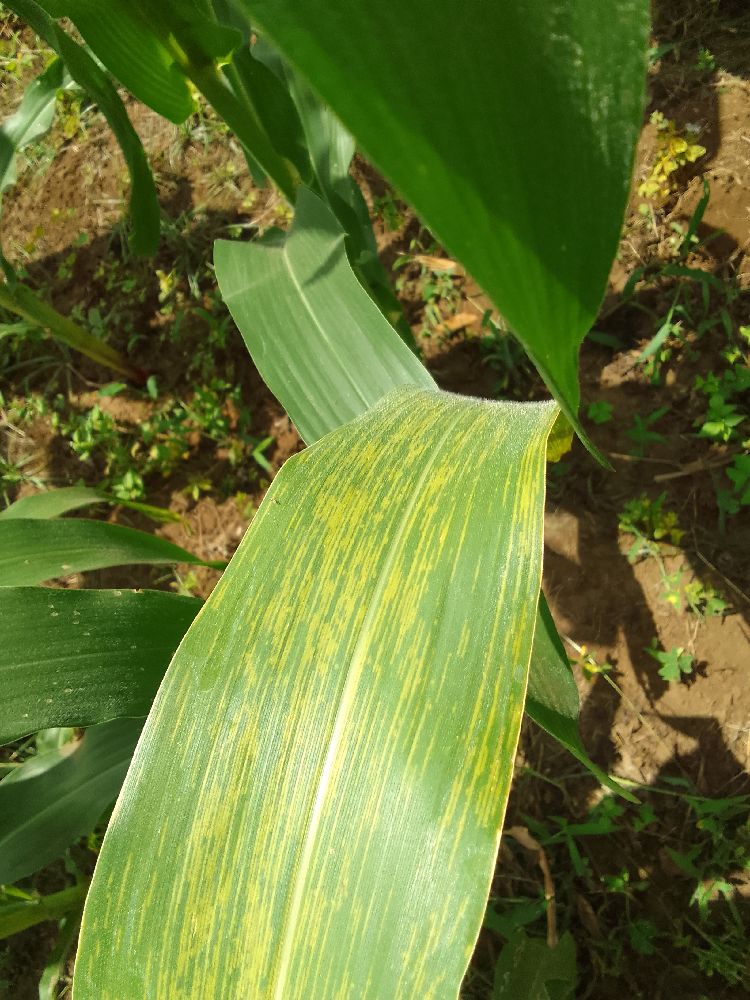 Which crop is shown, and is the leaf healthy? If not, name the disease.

maize, maize lethal necrosis
